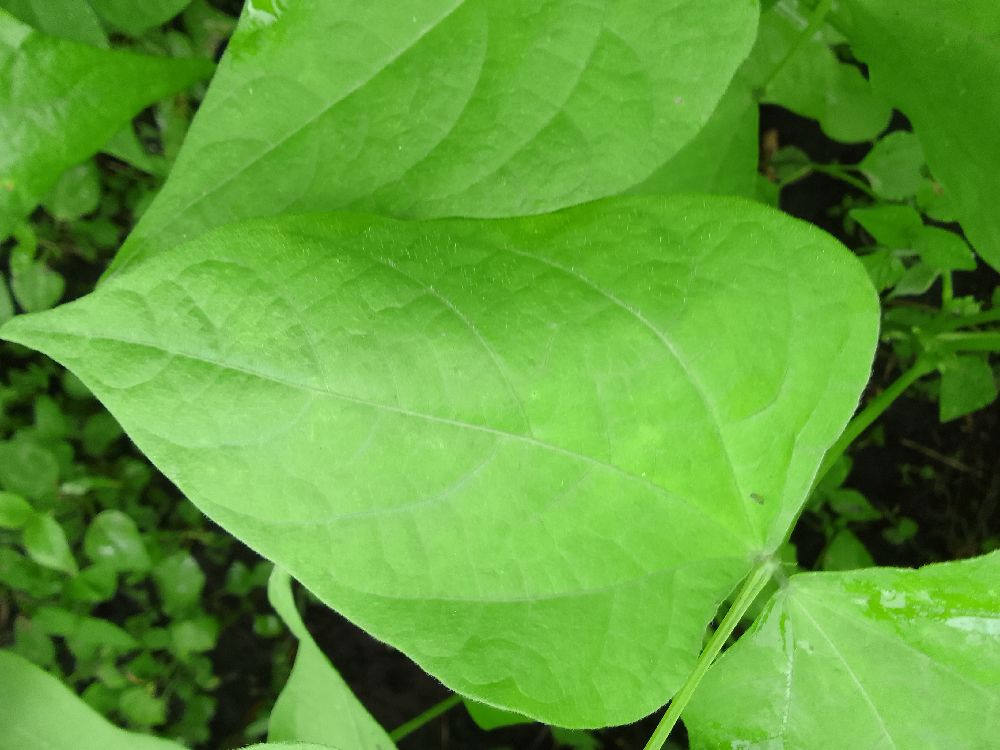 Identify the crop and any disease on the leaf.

common bean, healthy
